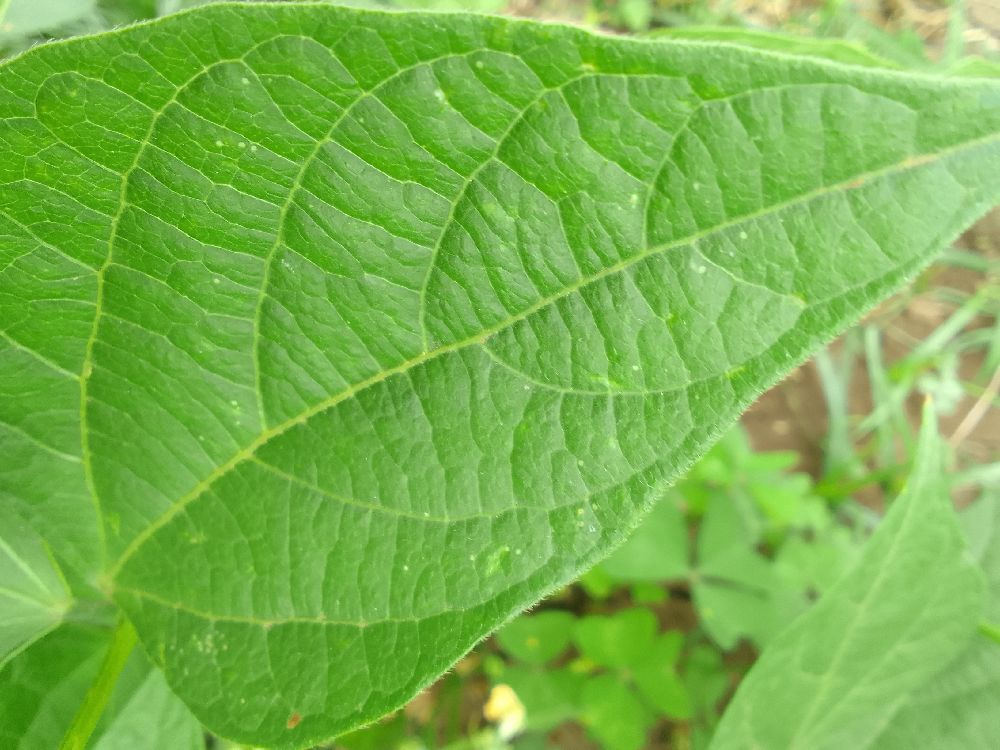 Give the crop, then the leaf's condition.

common bean, healthy
